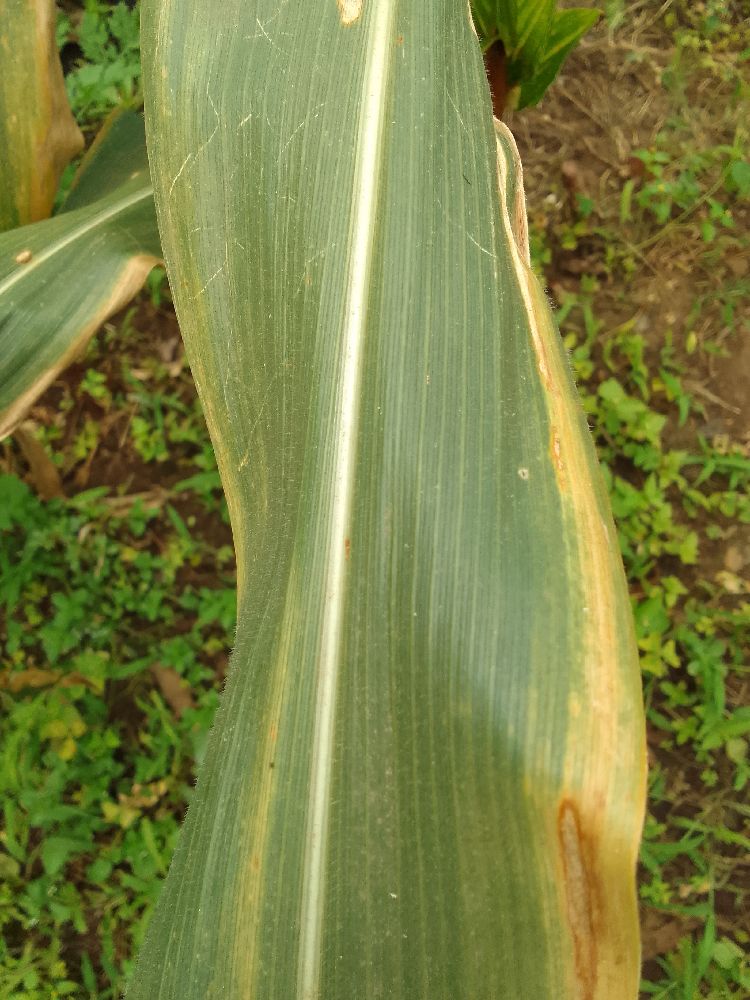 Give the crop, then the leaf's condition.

maize, maize lethal necrosis
